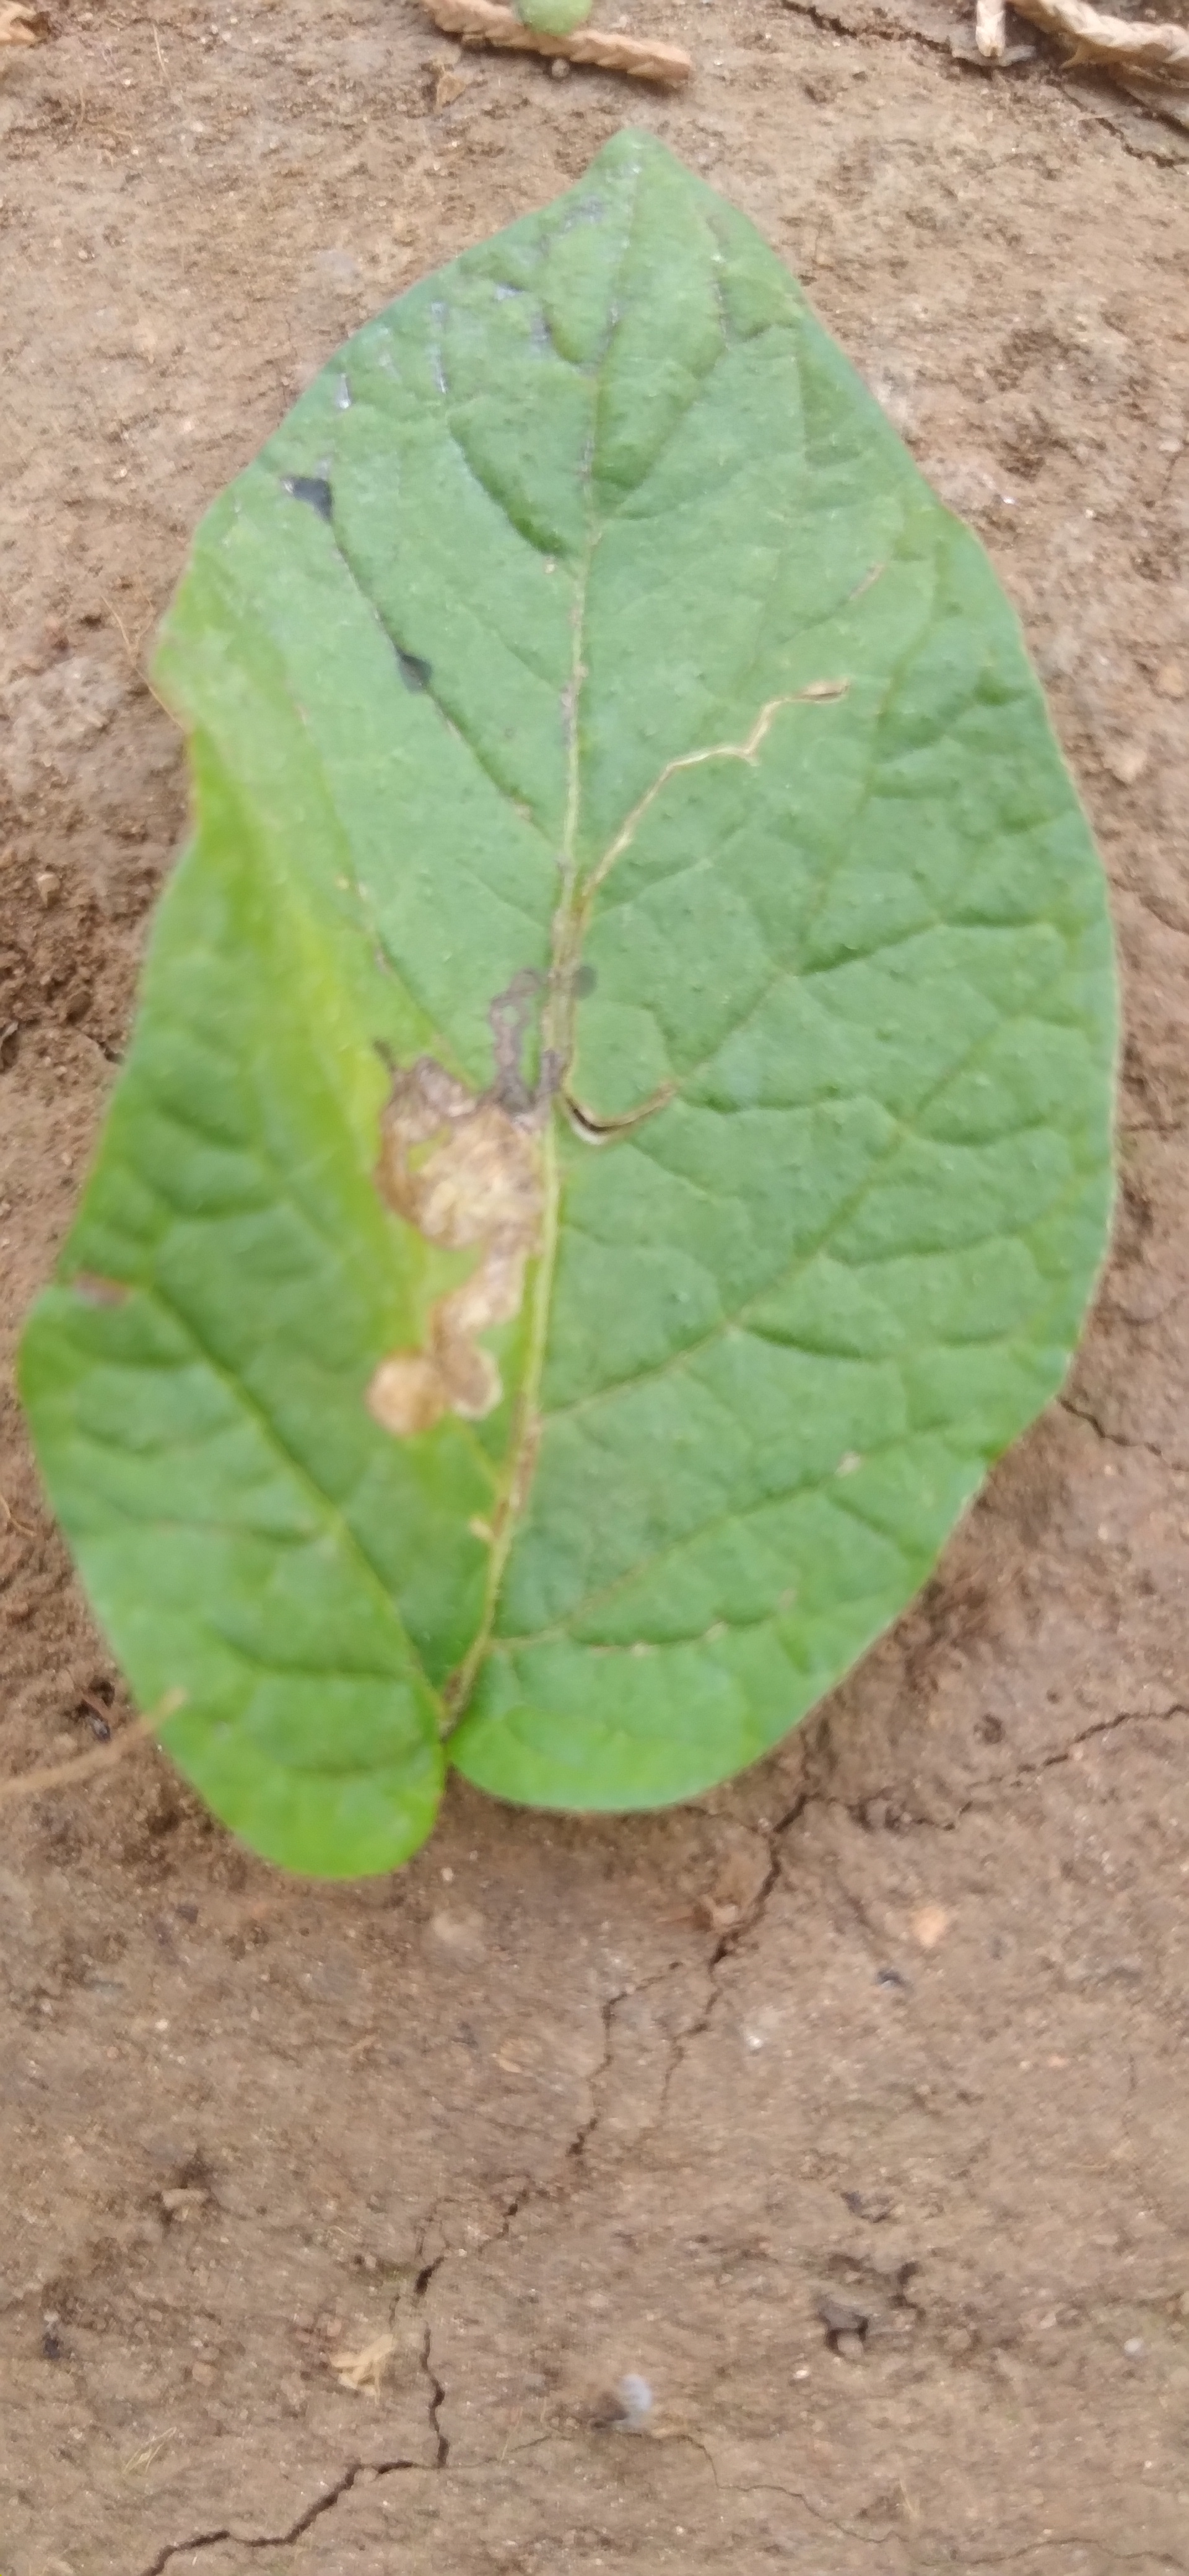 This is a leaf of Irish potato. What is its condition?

early blight
